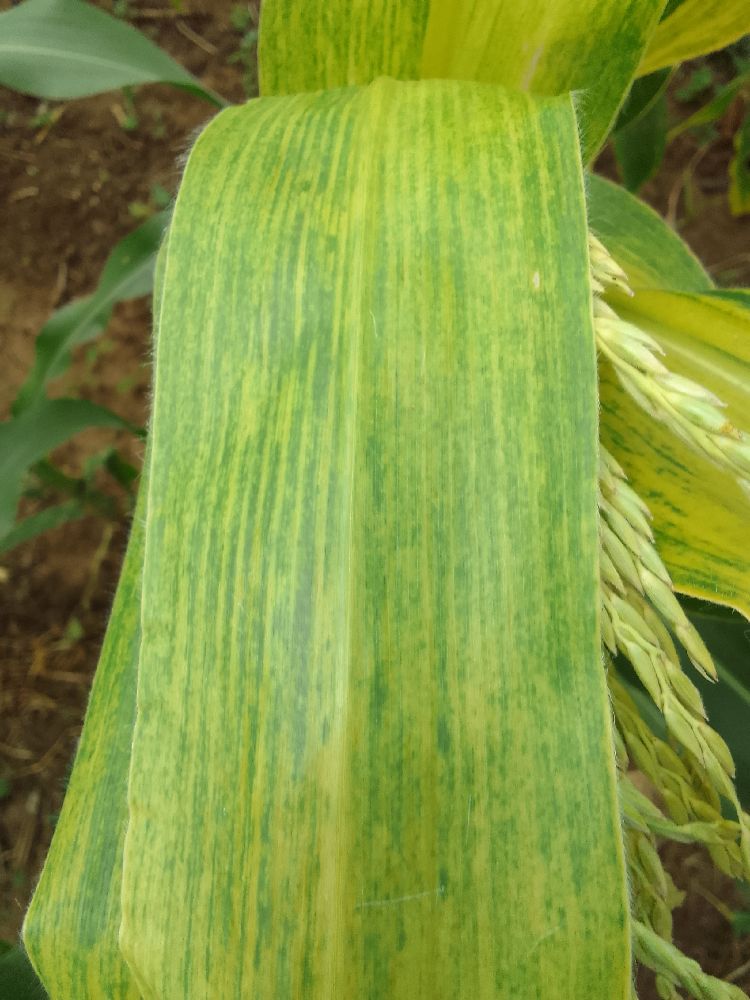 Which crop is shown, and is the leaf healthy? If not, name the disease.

maize, maize lethal necrosis
